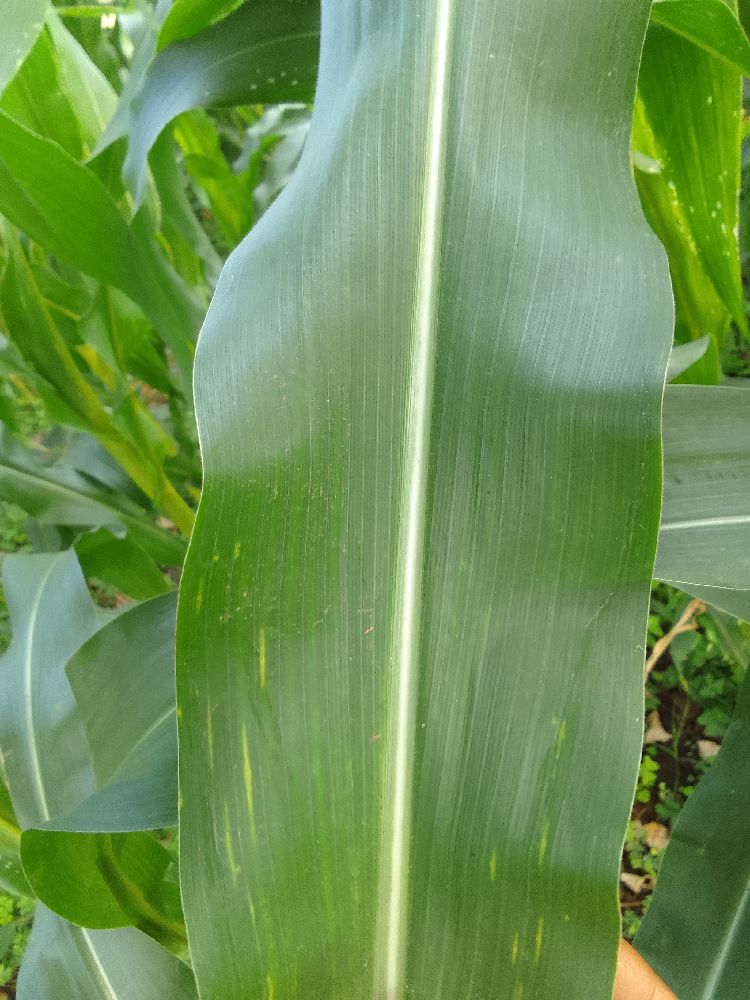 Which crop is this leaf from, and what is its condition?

maize, healthy
